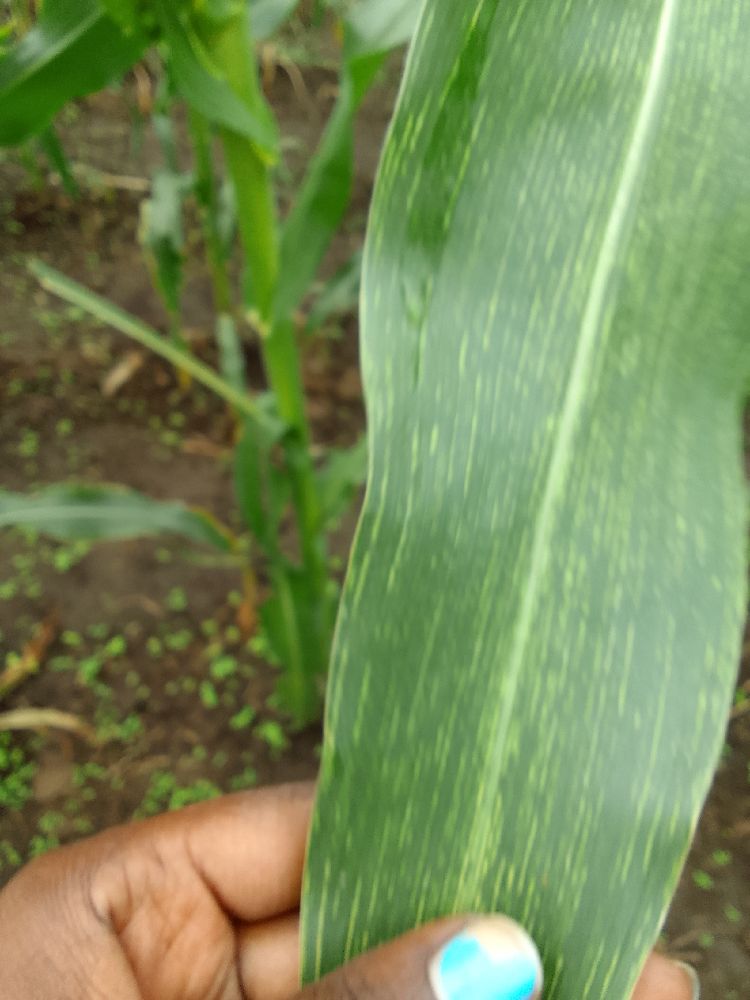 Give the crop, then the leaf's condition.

maize, maize streak virus
